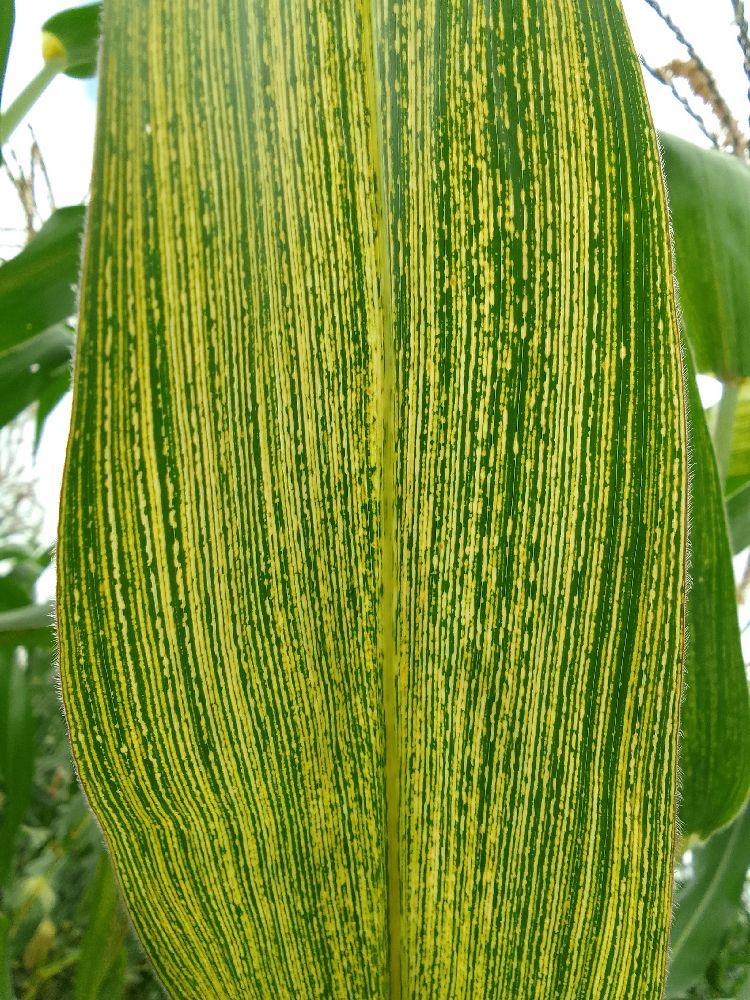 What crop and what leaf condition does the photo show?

maize, maize streak virus
